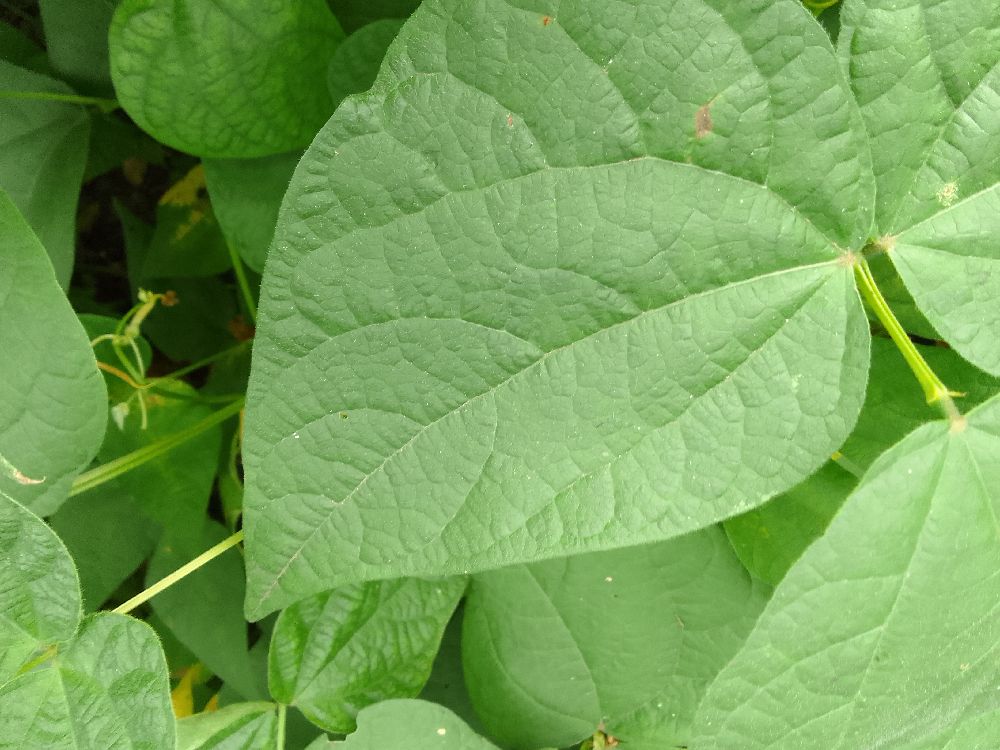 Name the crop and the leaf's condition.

common bean, healthy
